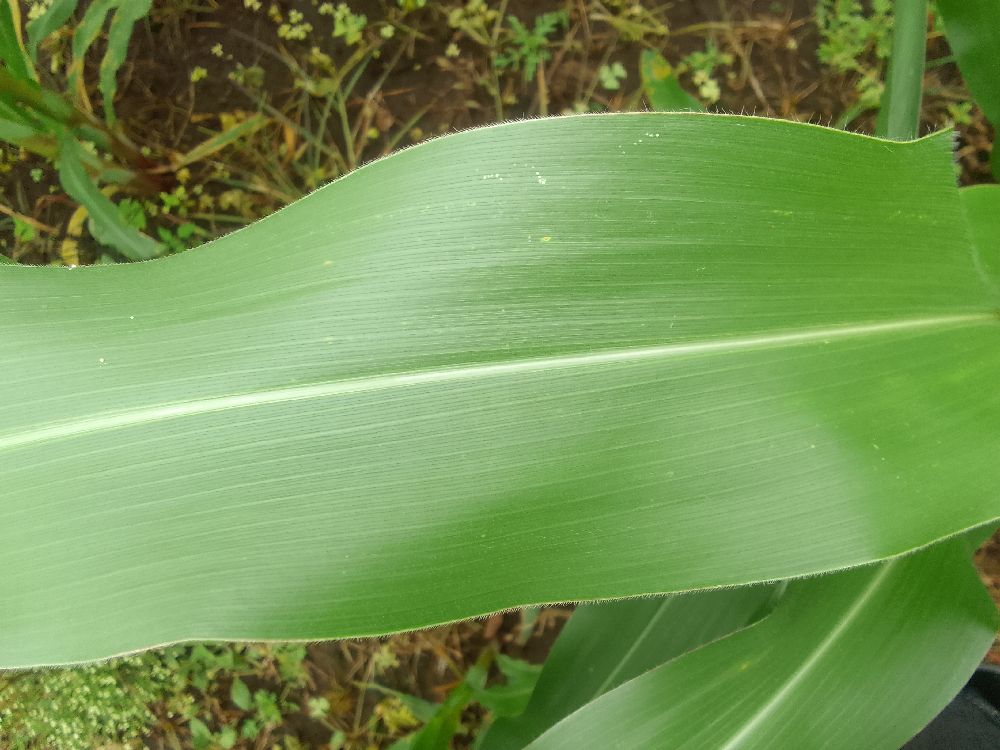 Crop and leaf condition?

maize, healthy
